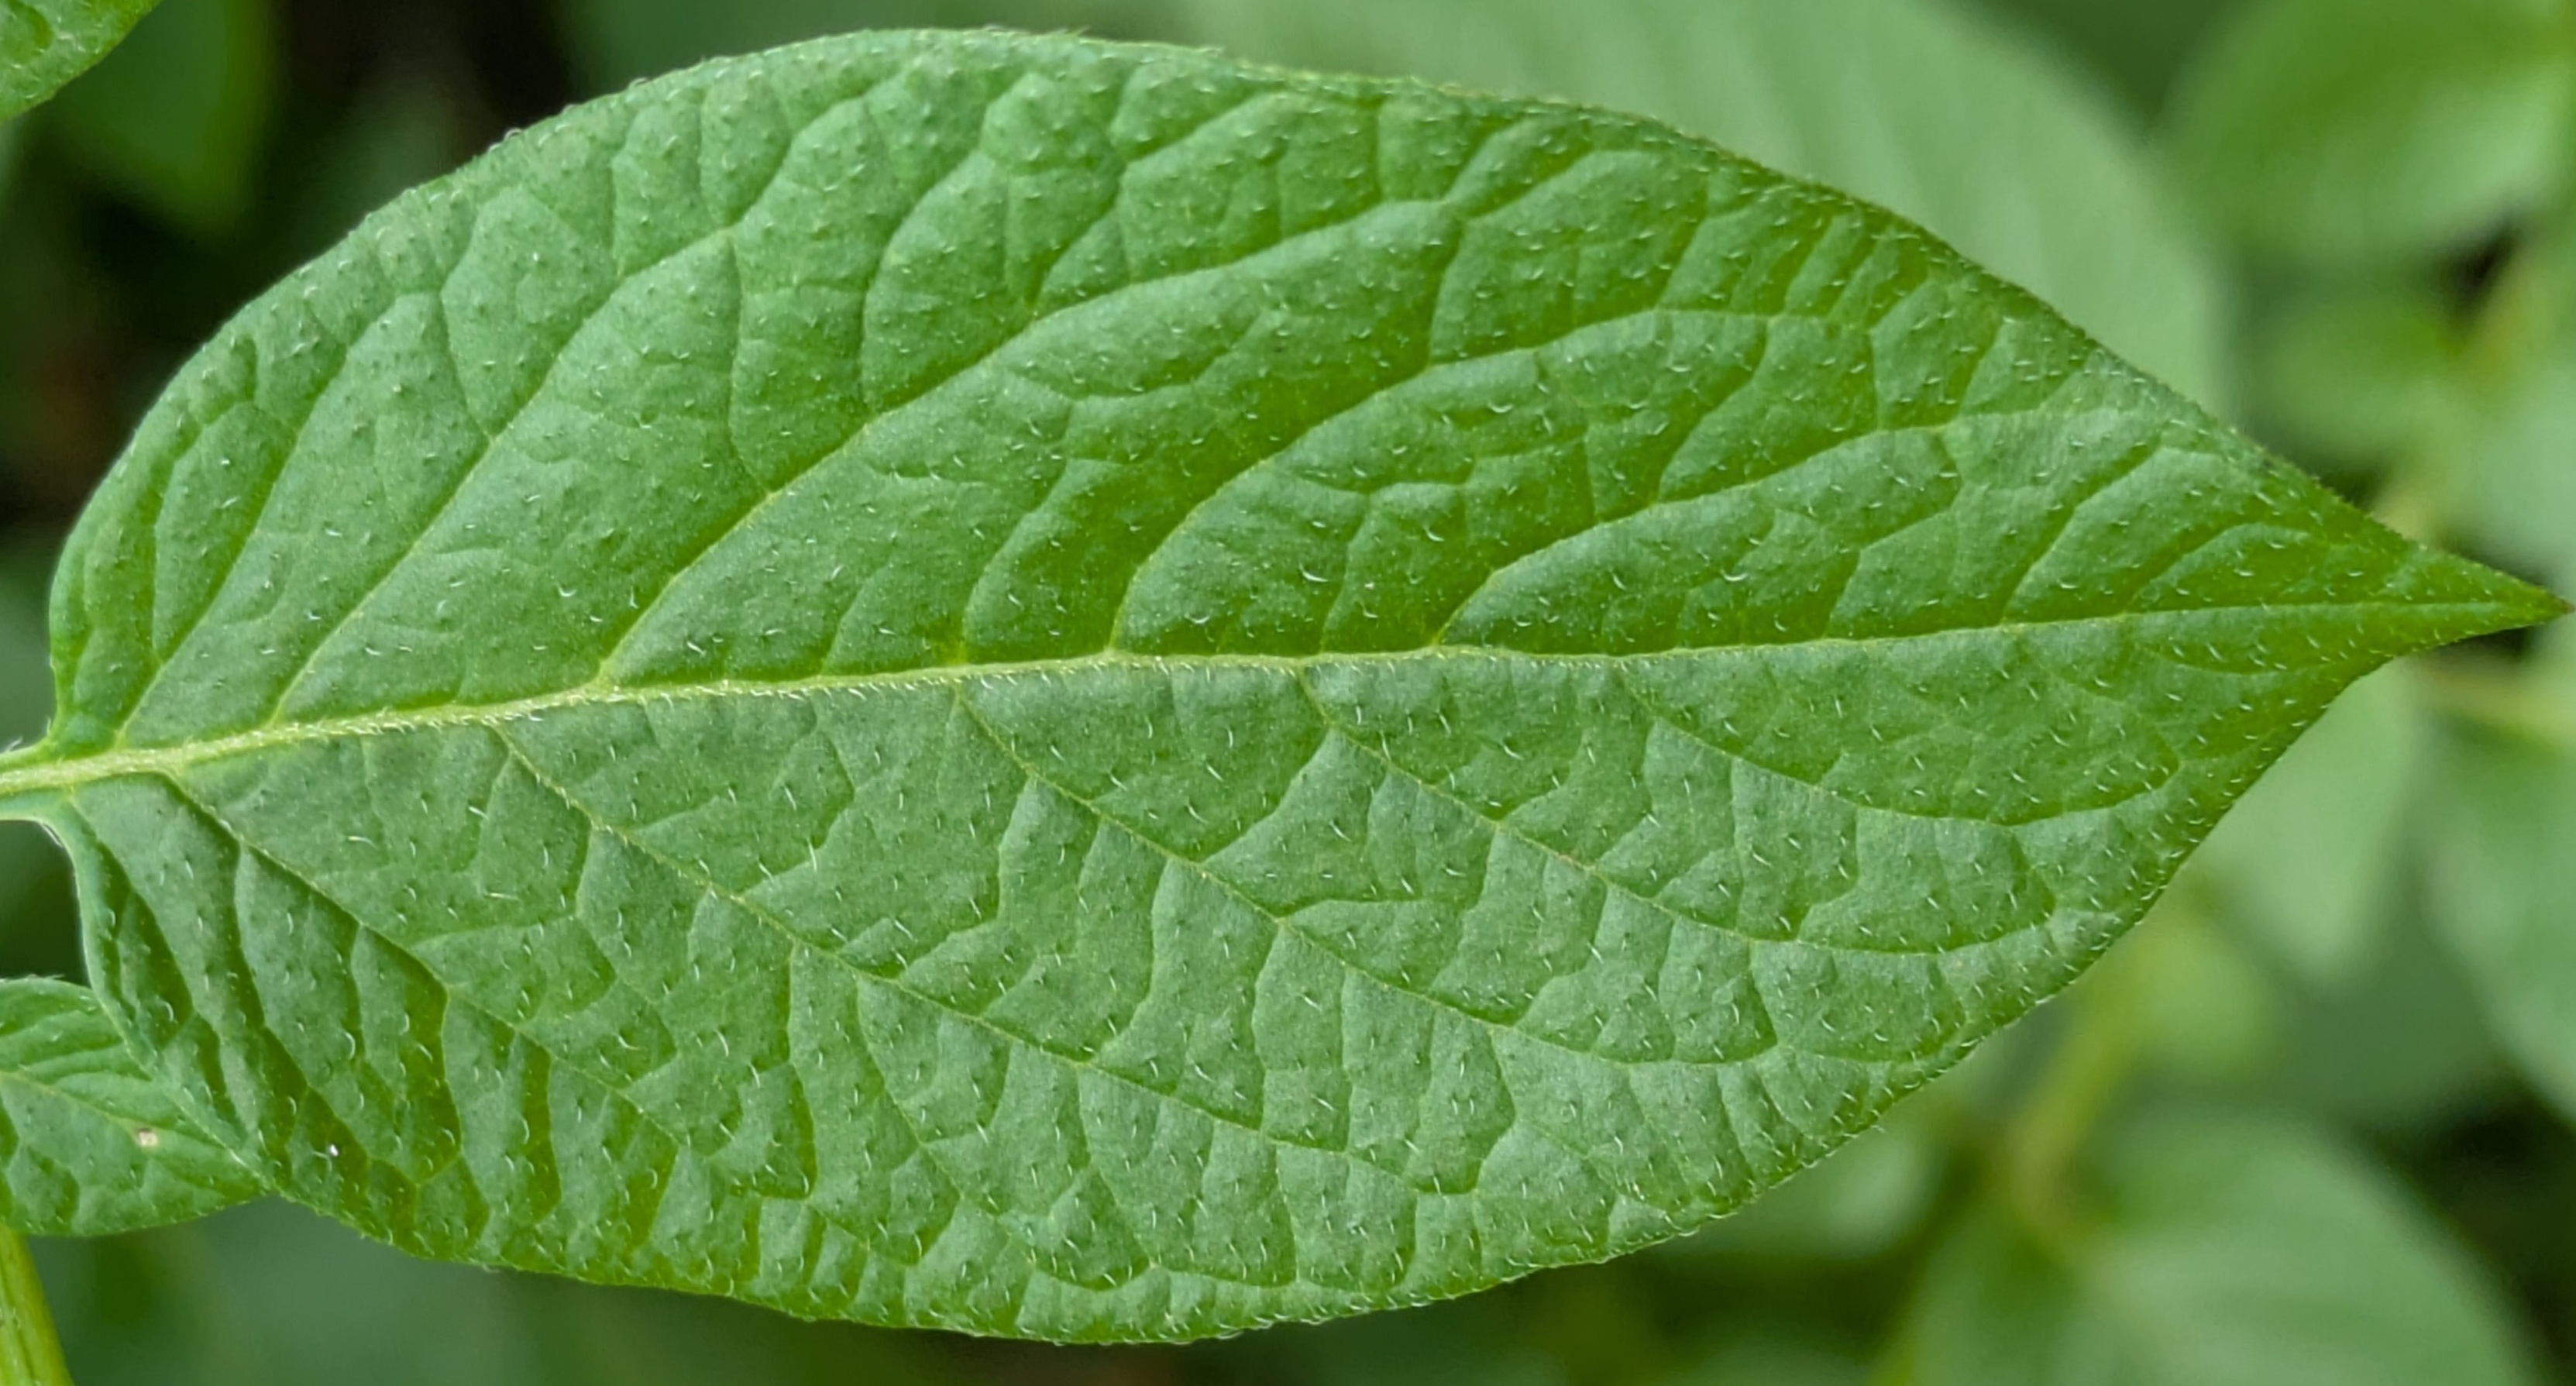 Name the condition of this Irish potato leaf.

healthy
